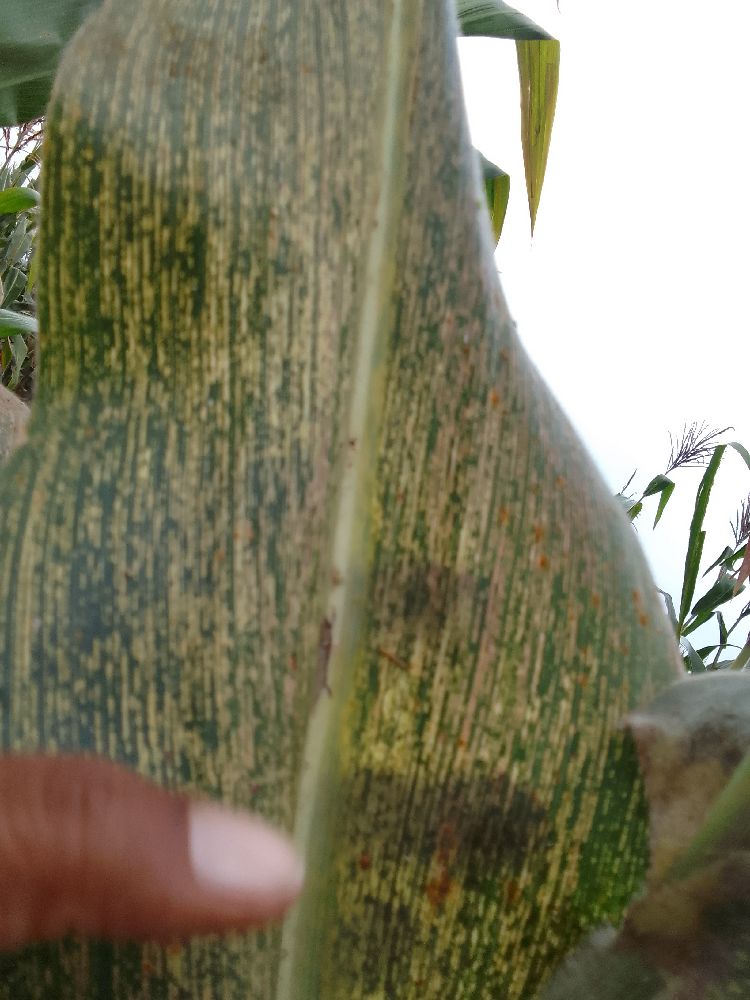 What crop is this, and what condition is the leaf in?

maize, maize streak virus
